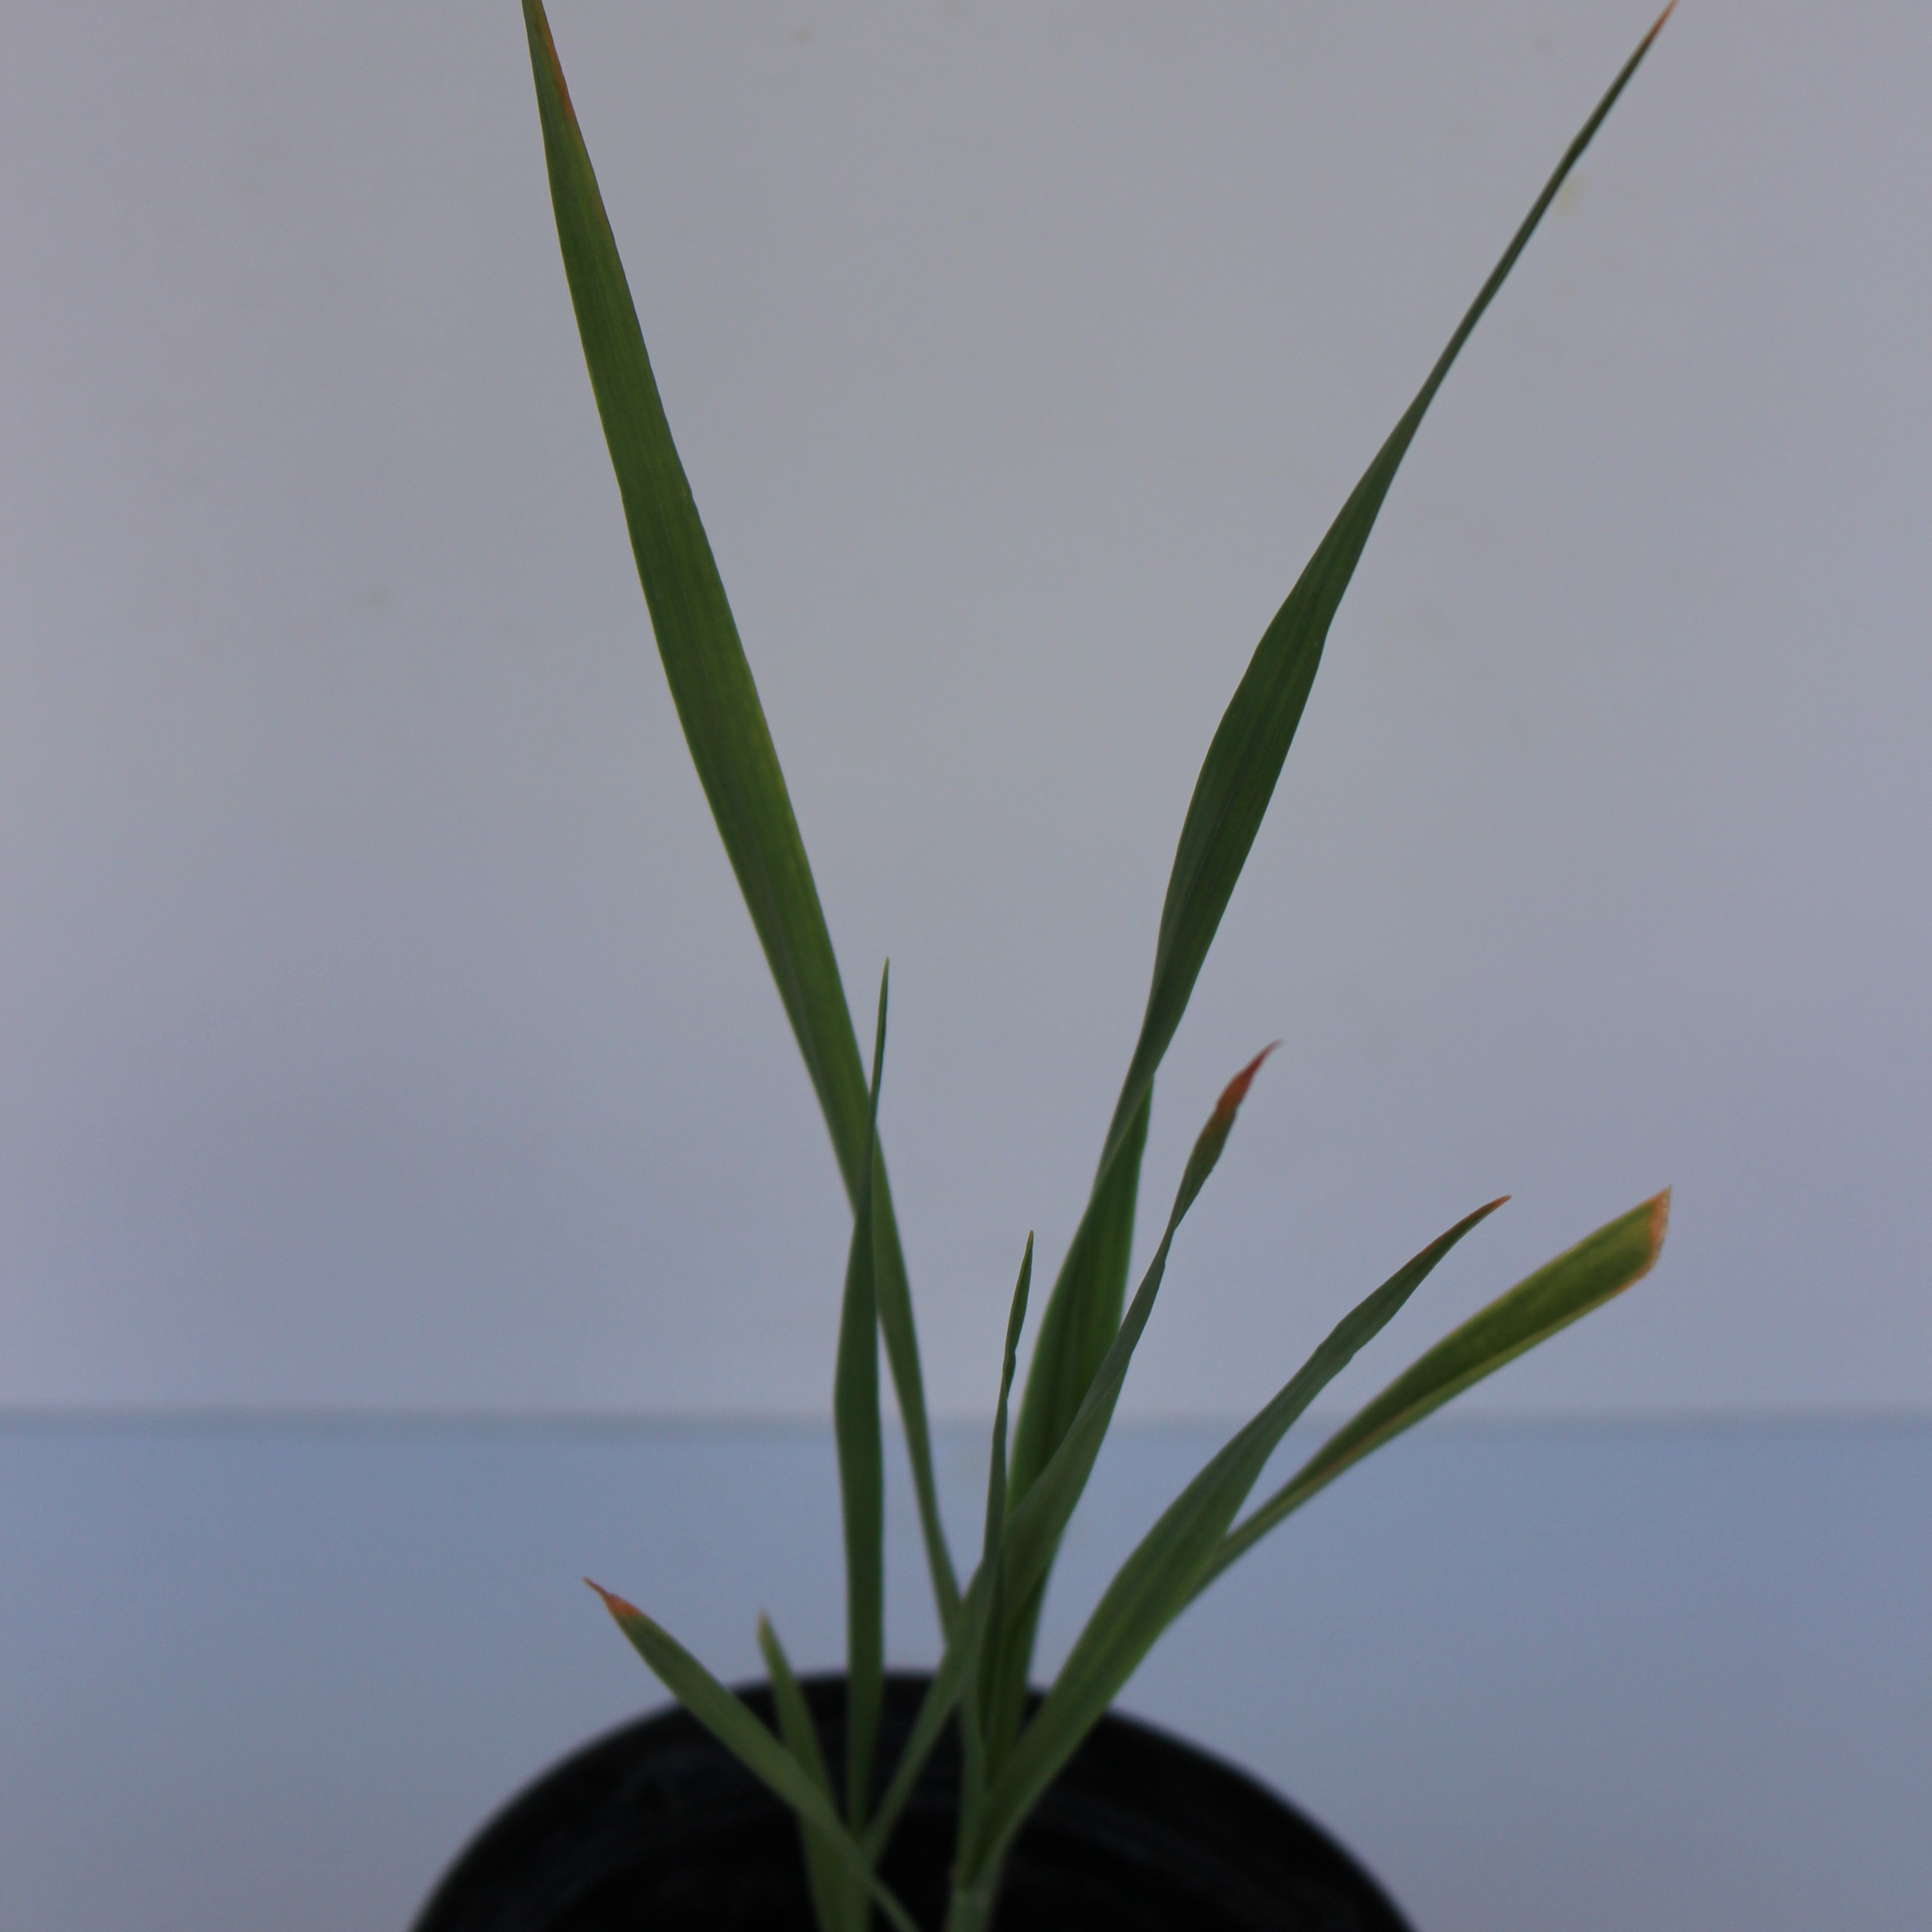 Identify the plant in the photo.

Avena sterilis
